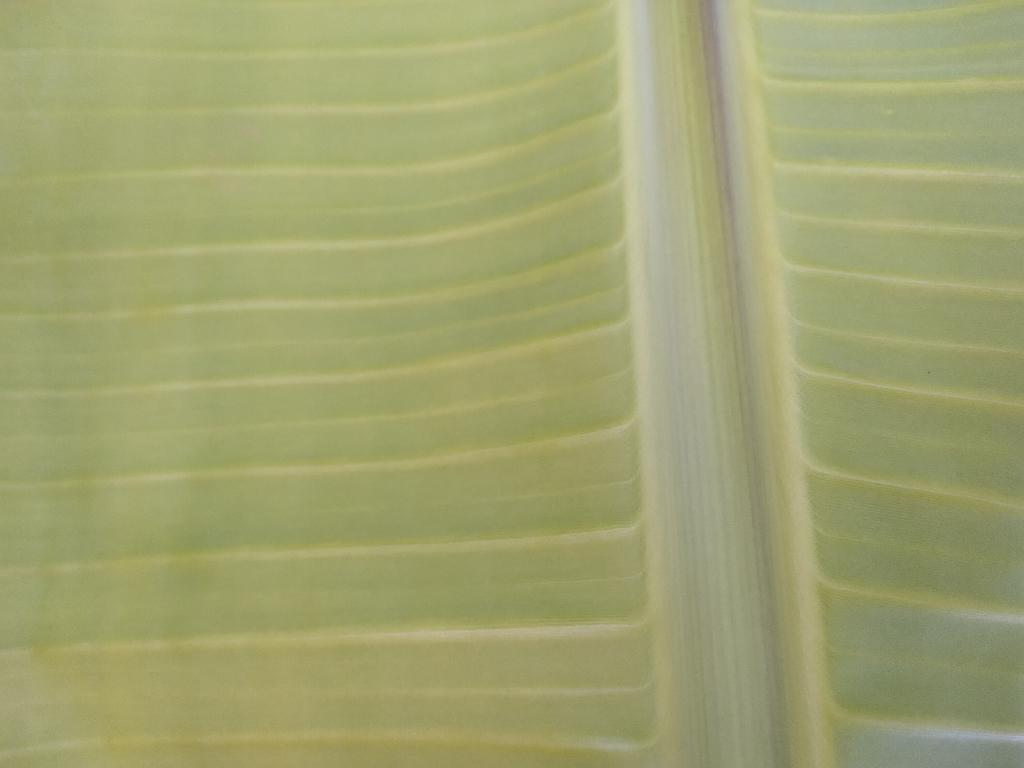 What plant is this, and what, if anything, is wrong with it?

banana, healthy
